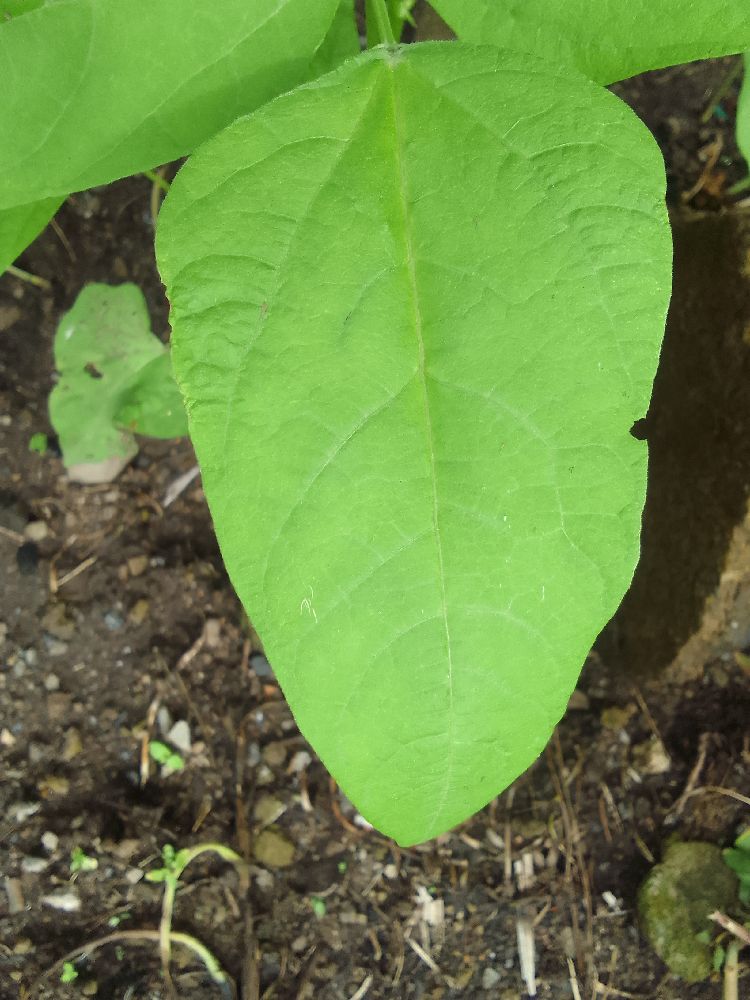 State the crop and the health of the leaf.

common bean, healthy
